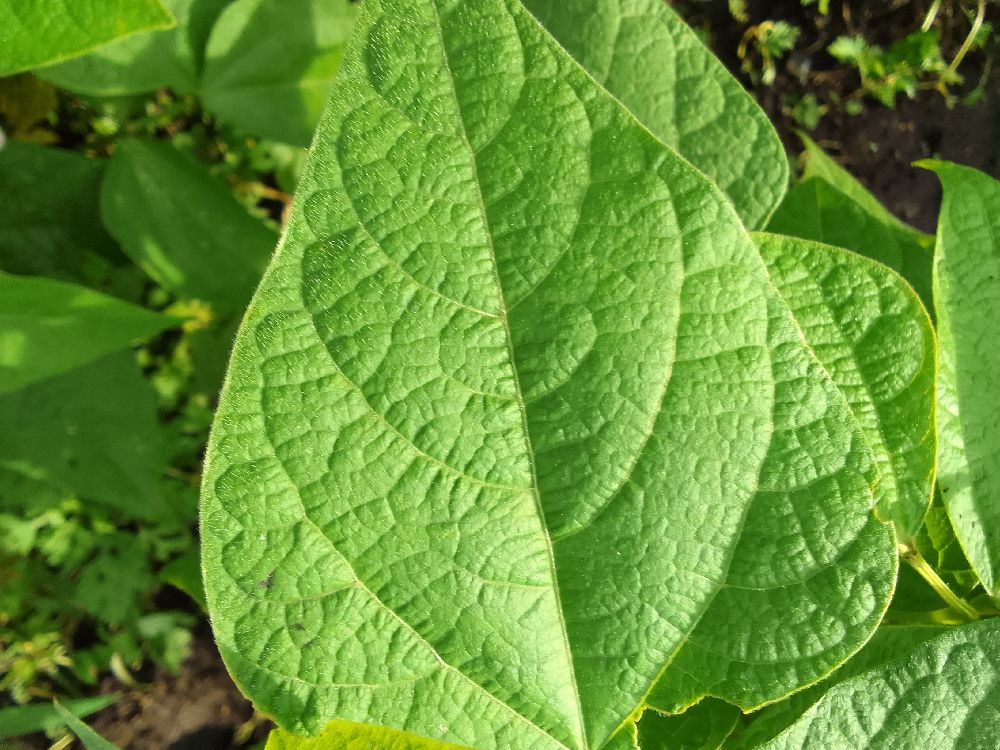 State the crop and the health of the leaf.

common bean, healthy
